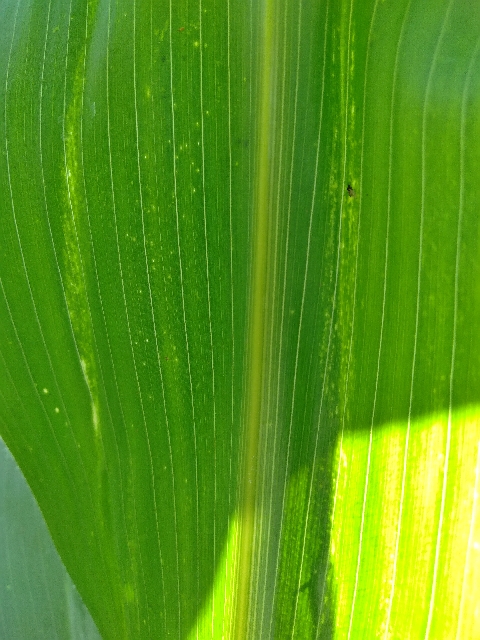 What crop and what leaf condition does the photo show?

maize, maize lethal necrosis
